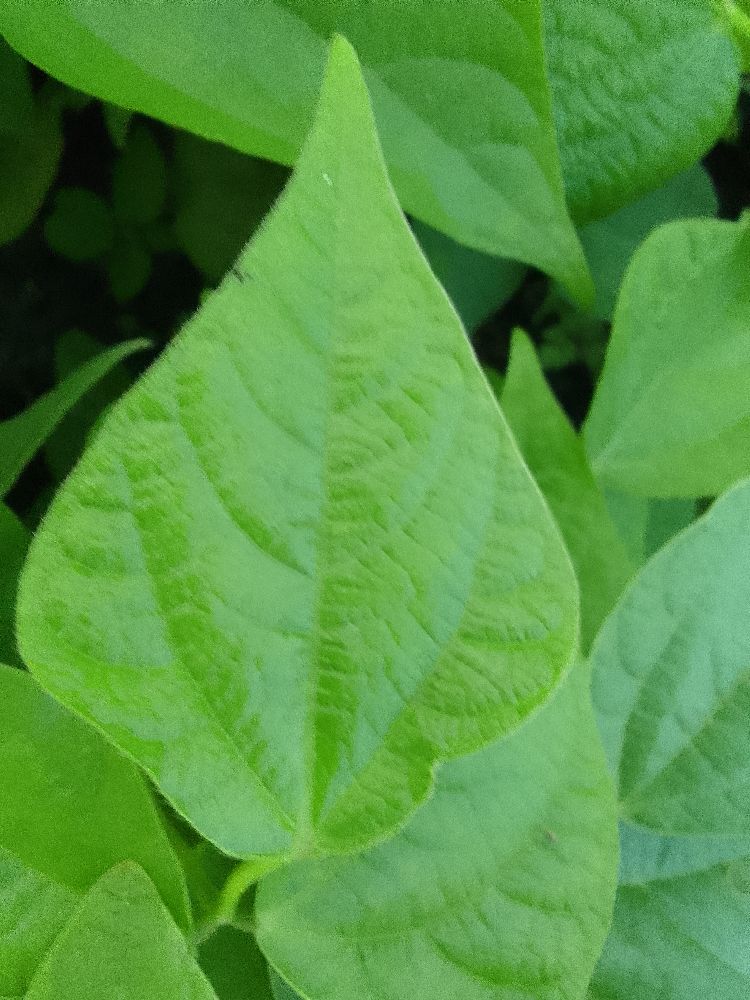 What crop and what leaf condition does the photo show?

common bean, healthy
